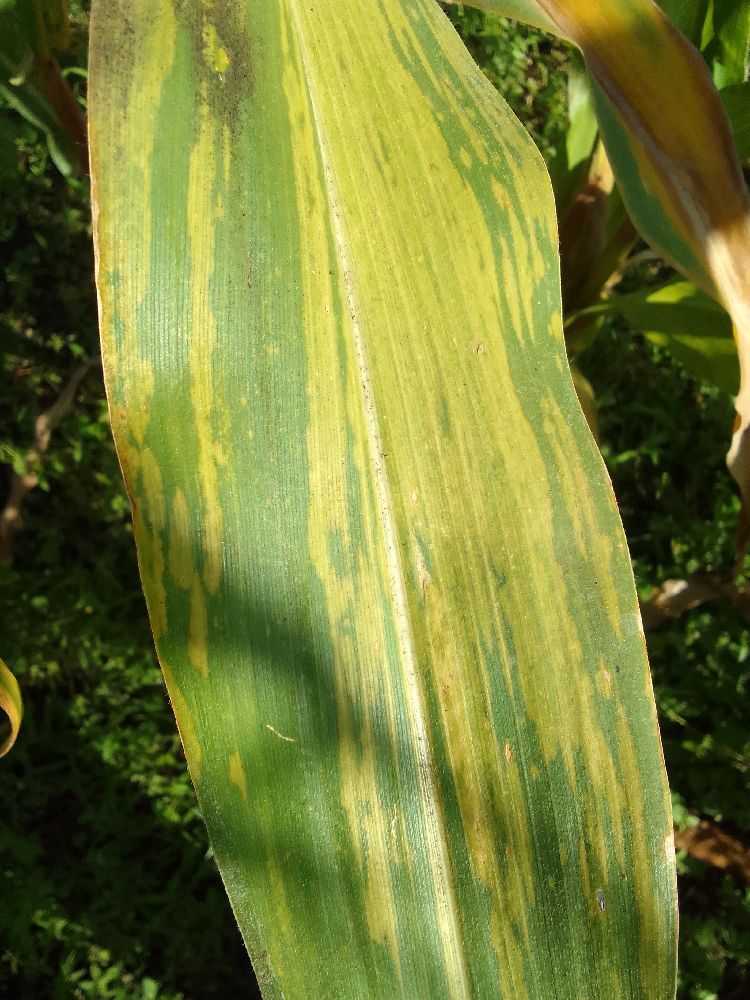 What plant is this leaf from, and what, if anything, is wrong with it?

maize, maize lethal necrosis
